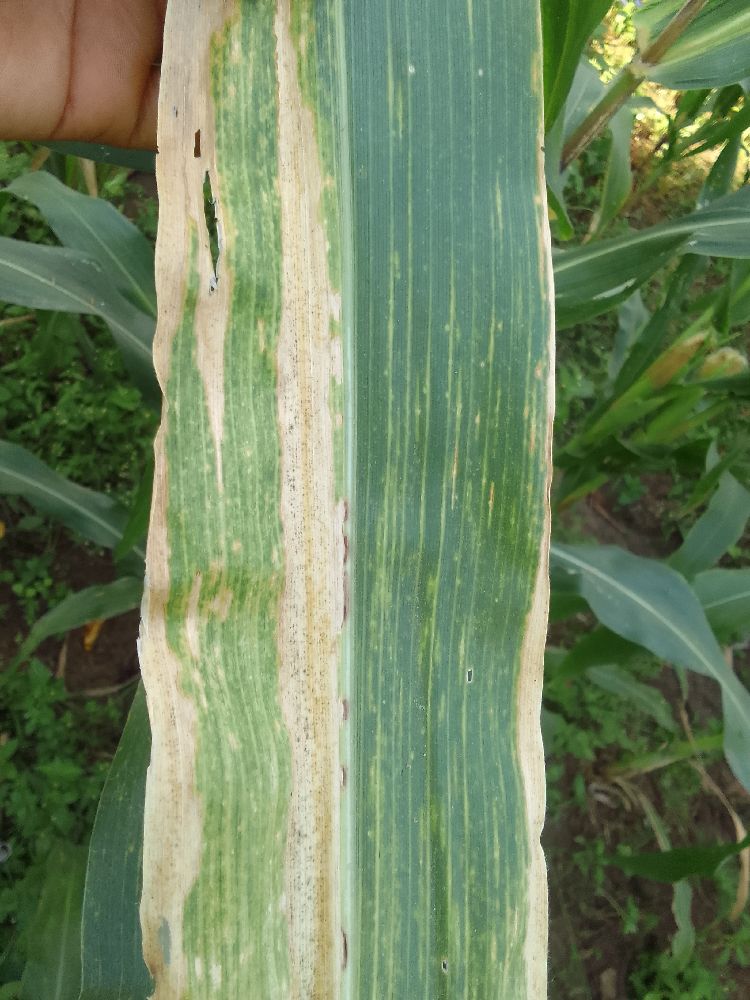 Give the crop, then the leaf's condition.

maize, maize lethal necrosis
